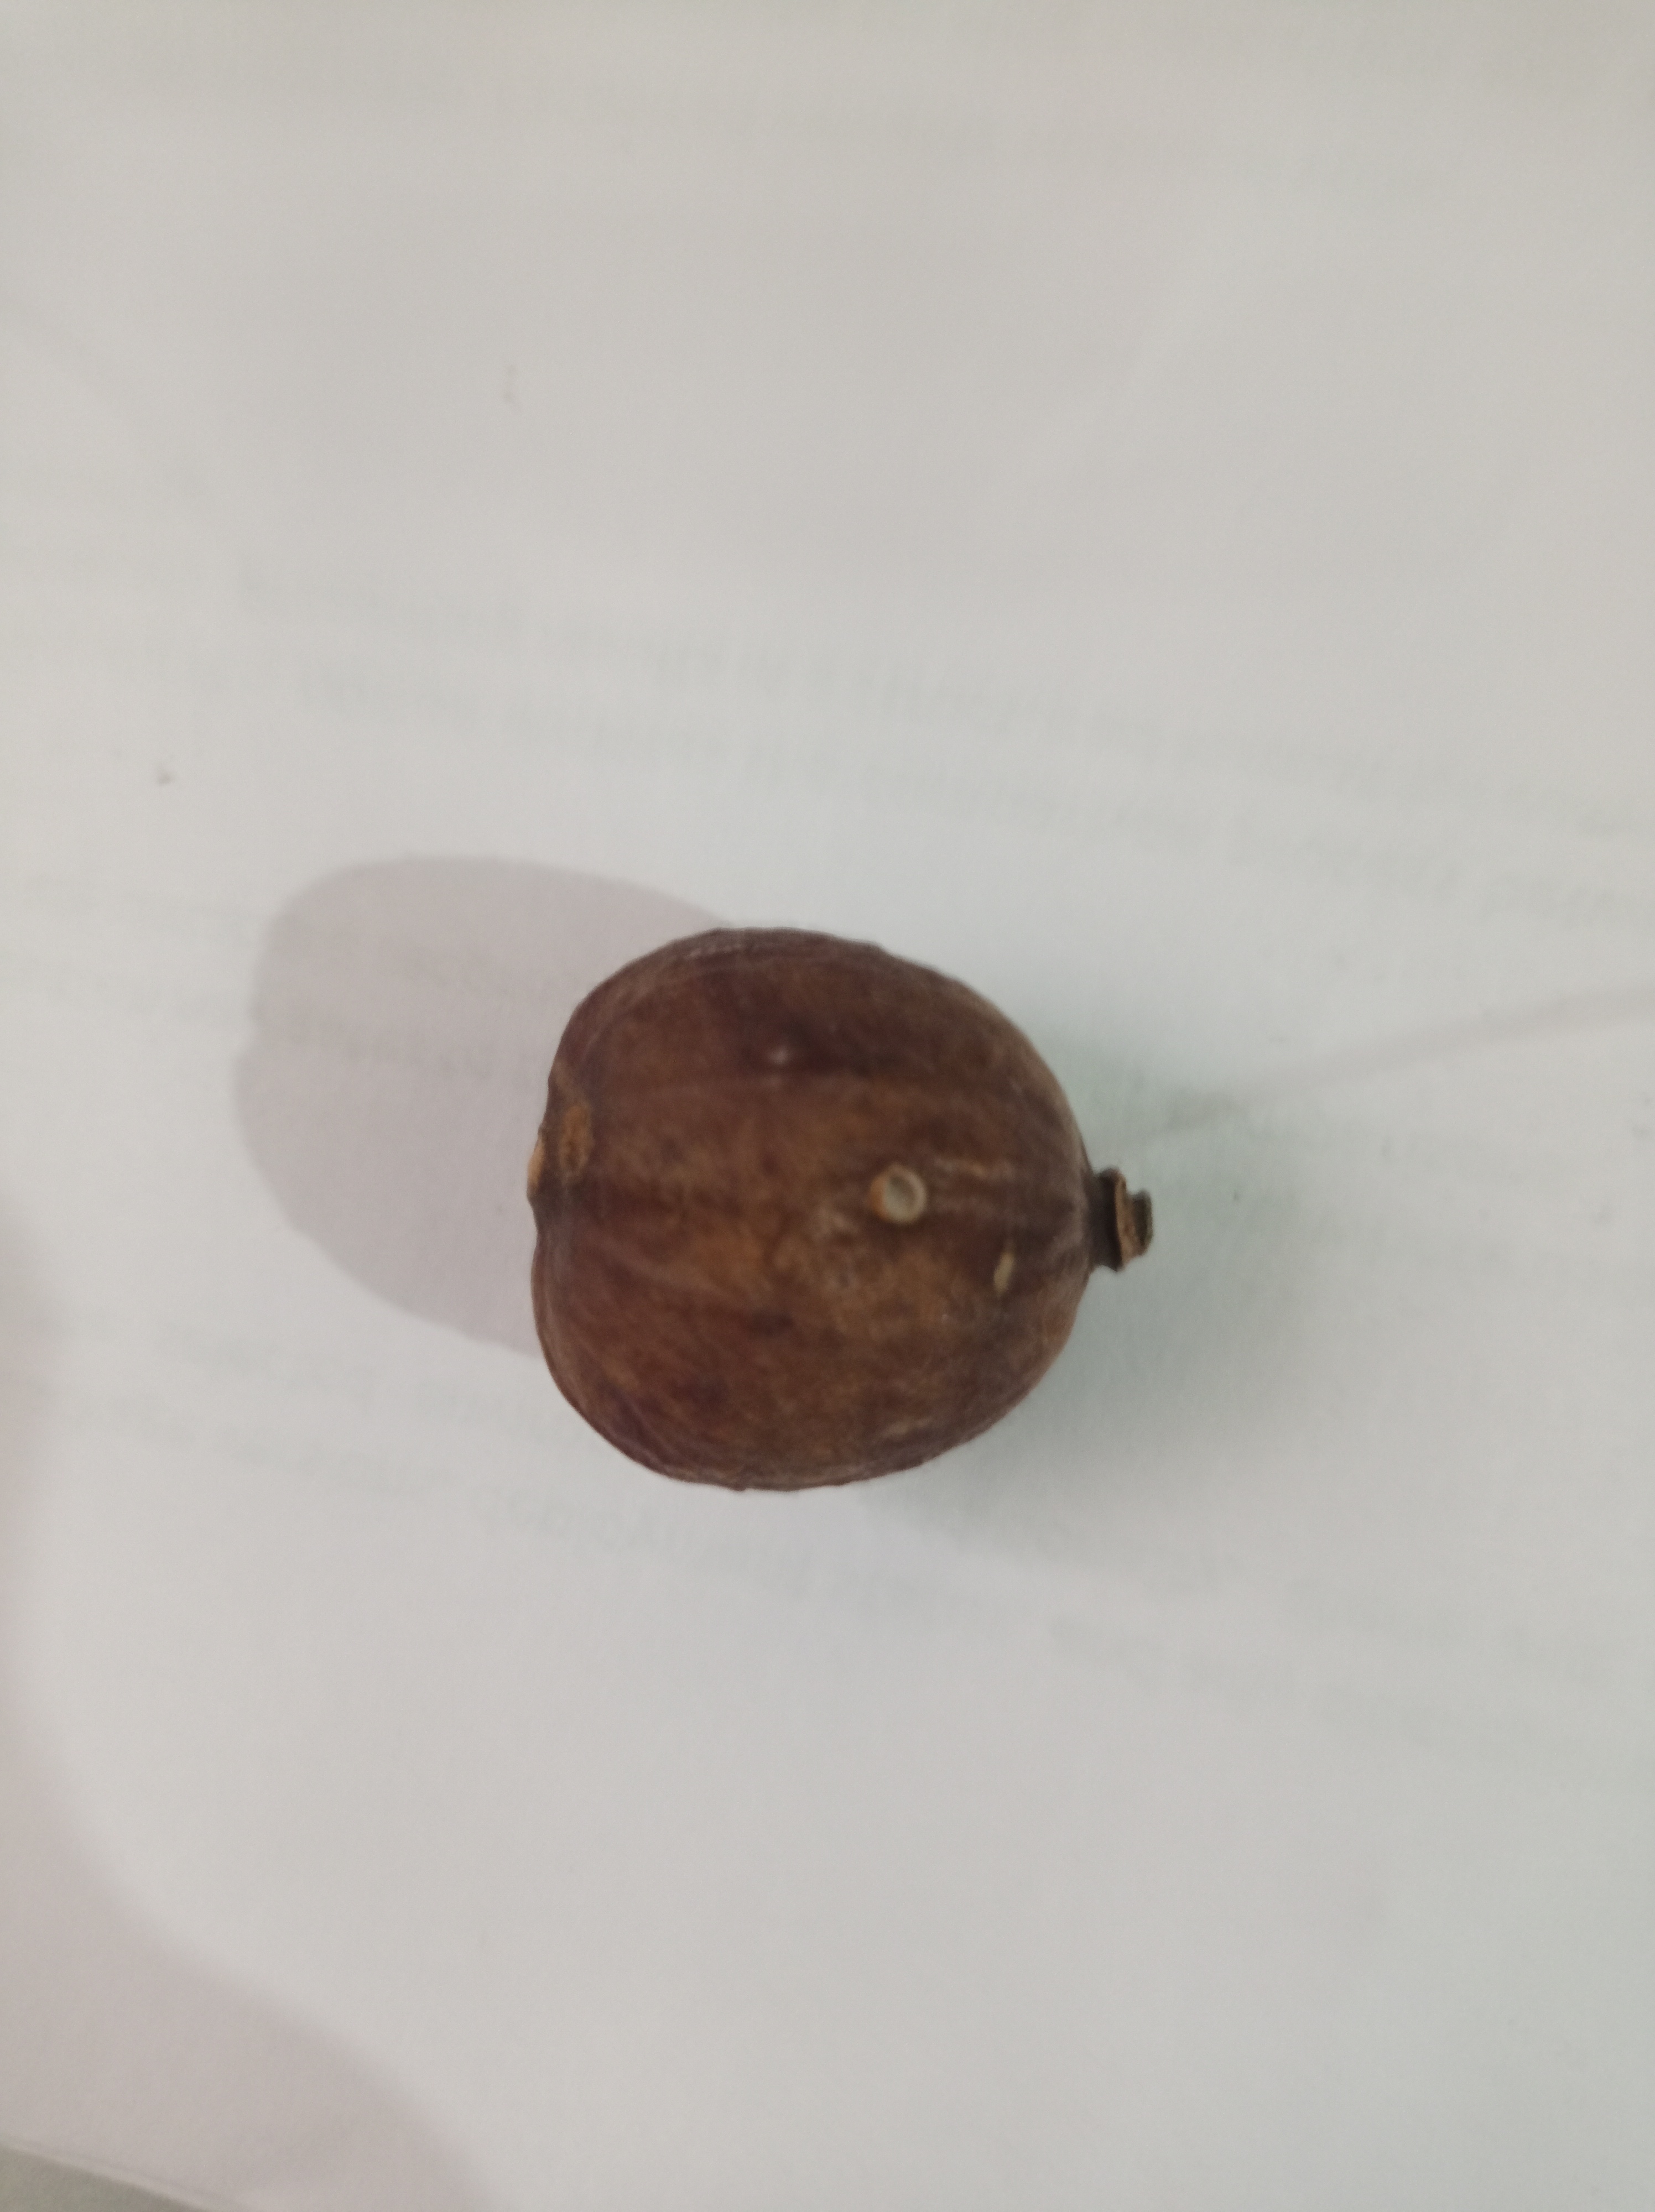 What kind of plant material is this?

madanphal
